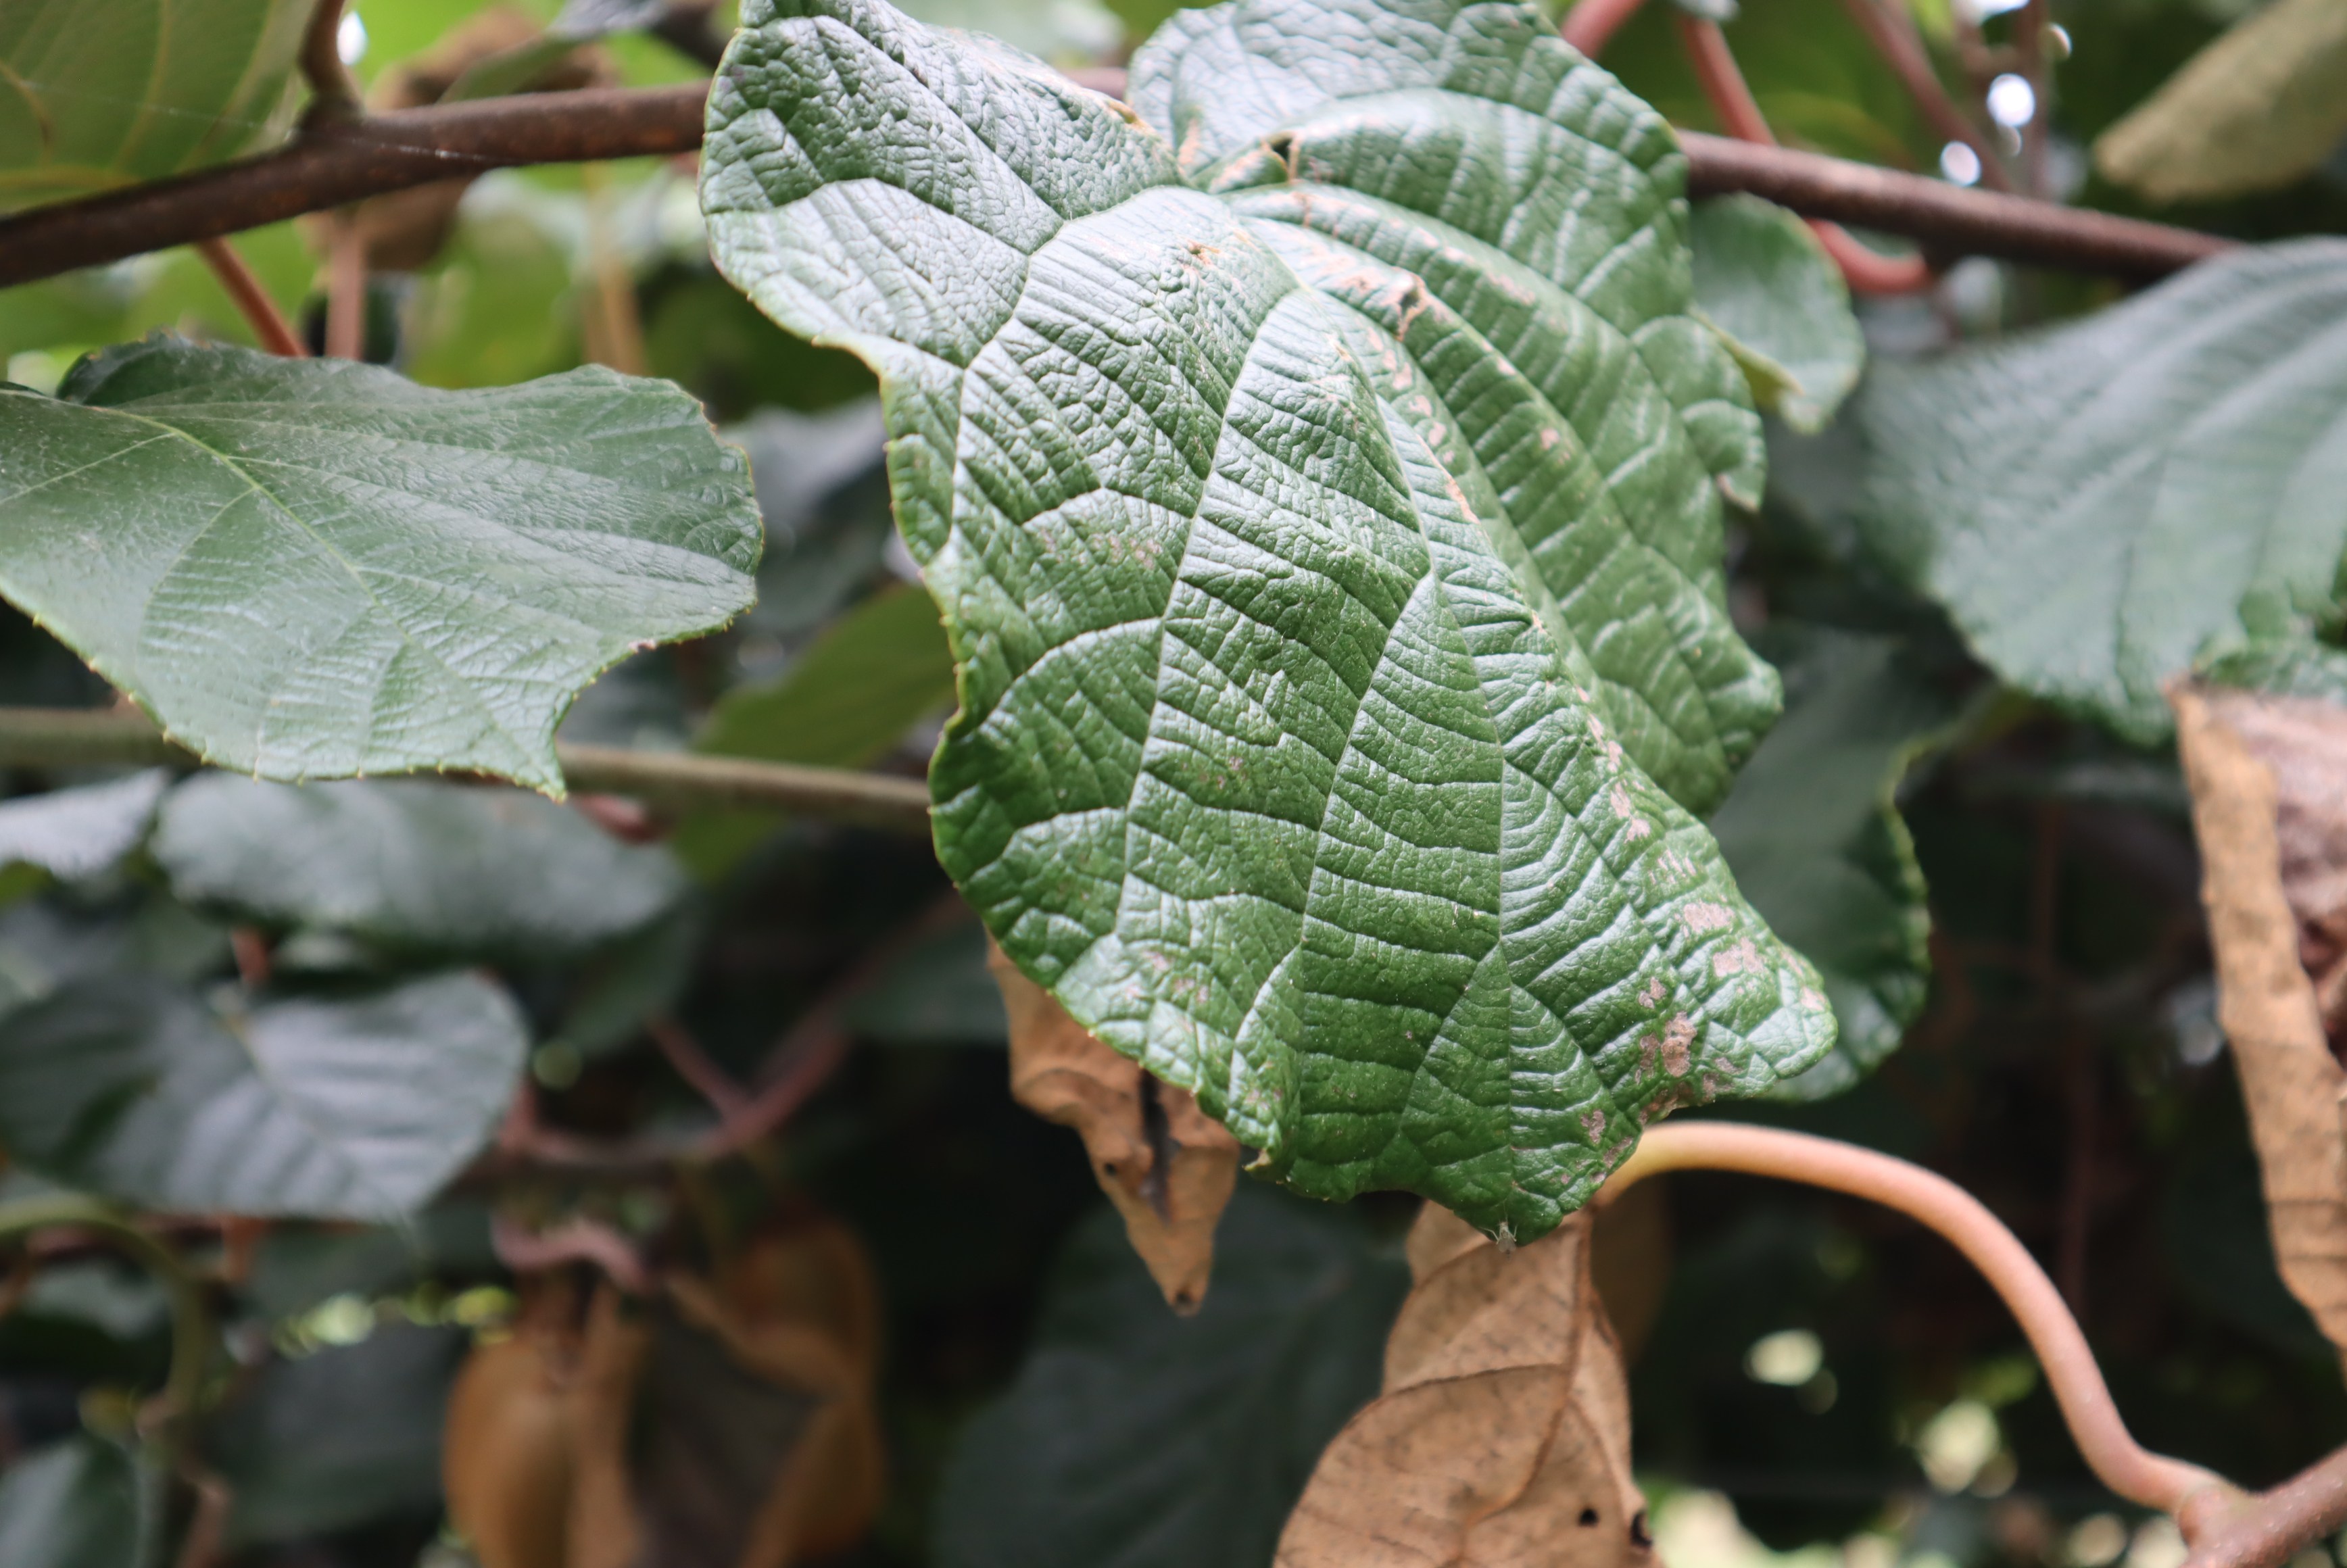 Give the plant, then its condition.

kiwi, chemical damage, heat damage, manganese damage
